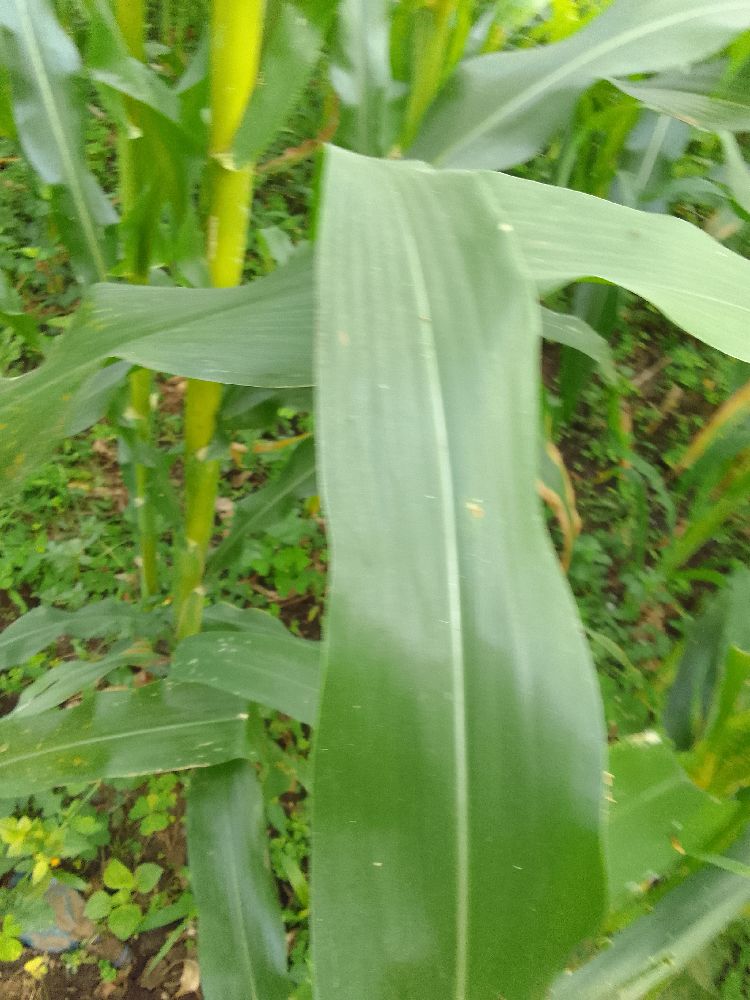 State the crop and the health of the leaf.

maize, healthy
